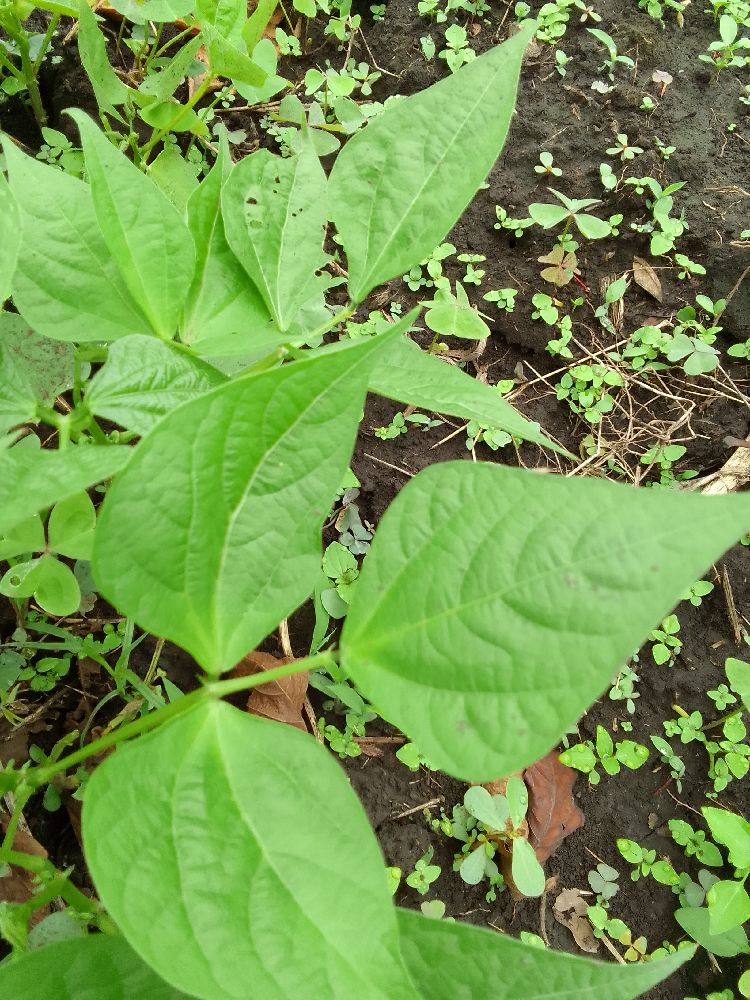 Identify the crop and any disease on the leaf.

common bean, healthy
